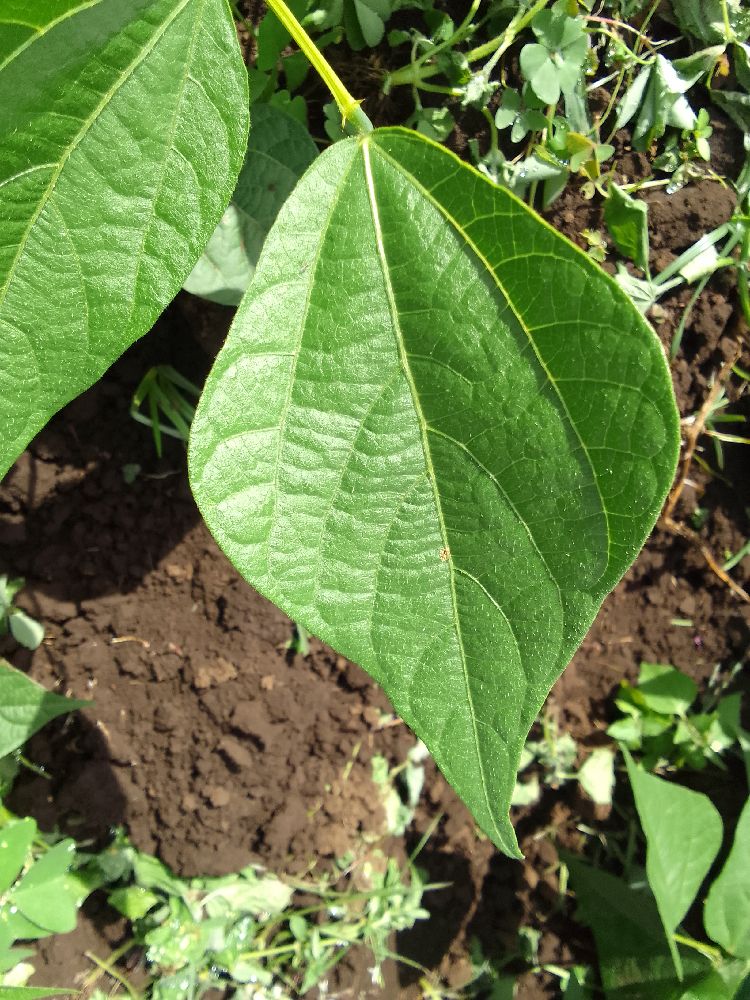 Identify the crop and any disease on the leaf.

common bean, healthy
